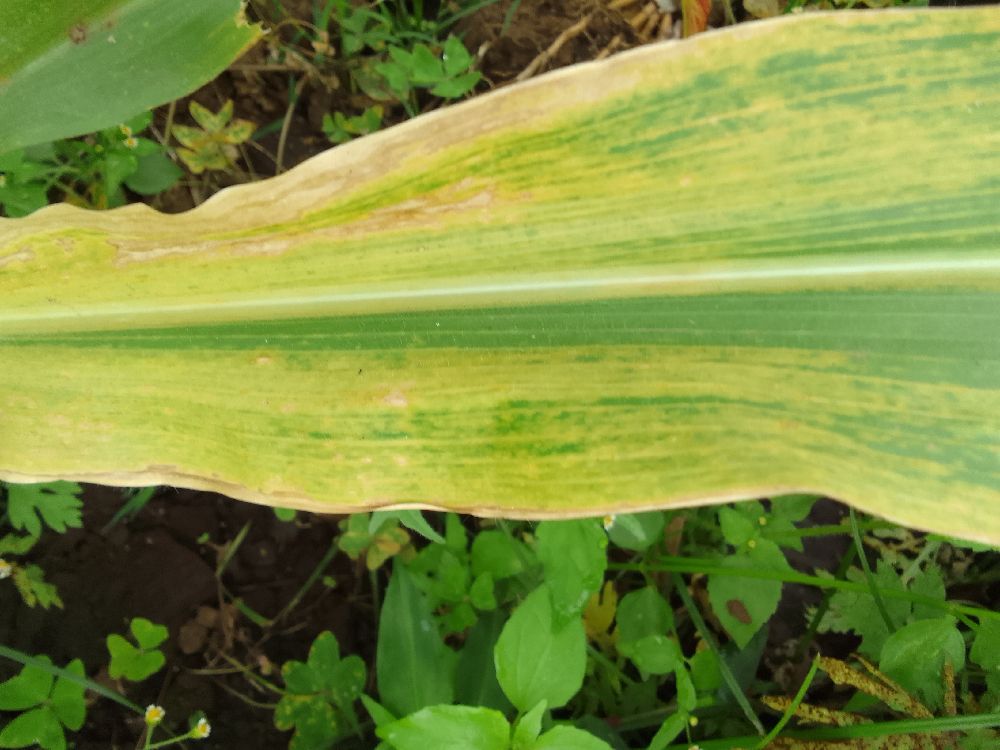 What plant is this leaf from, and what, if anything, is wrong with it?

maize, maize lethal necrosis
